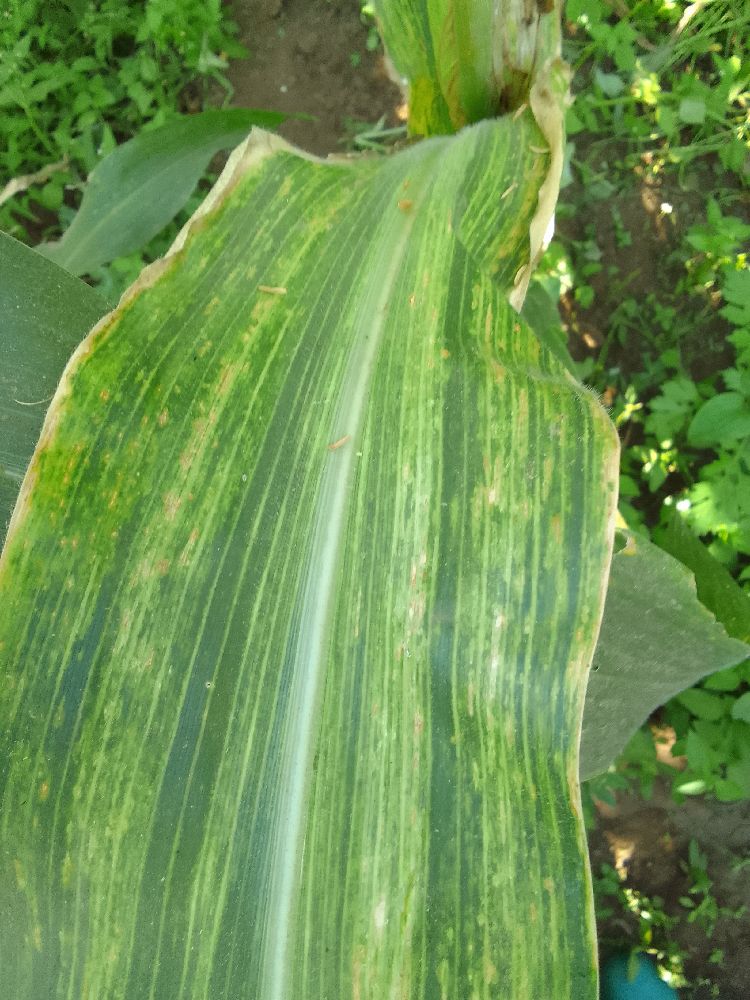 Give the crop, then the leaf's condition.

maize, maize lethal necrosis
